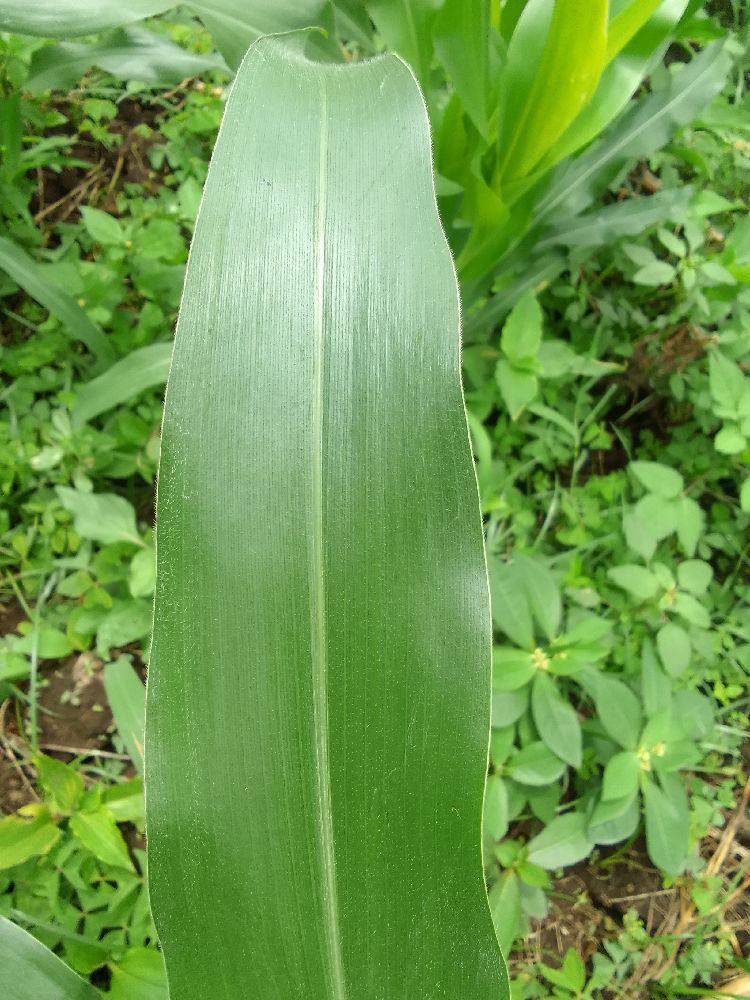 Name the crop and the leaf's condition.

maize, healthy
